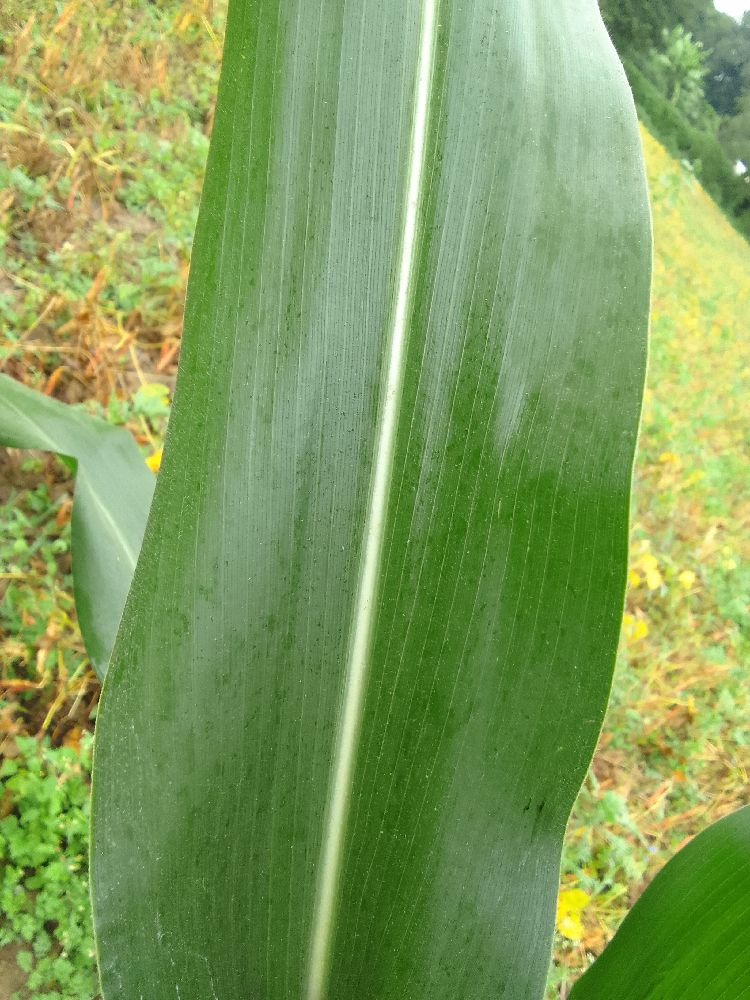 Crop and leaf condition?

maize, healthy
